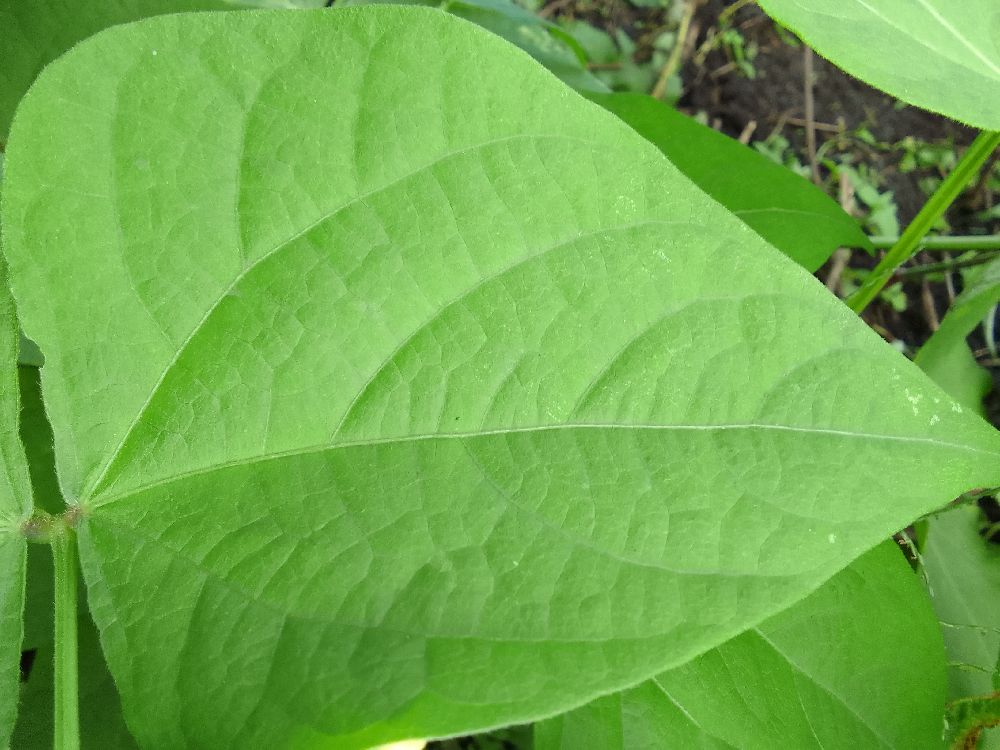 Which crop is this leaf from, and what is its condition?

common bean, healthy
